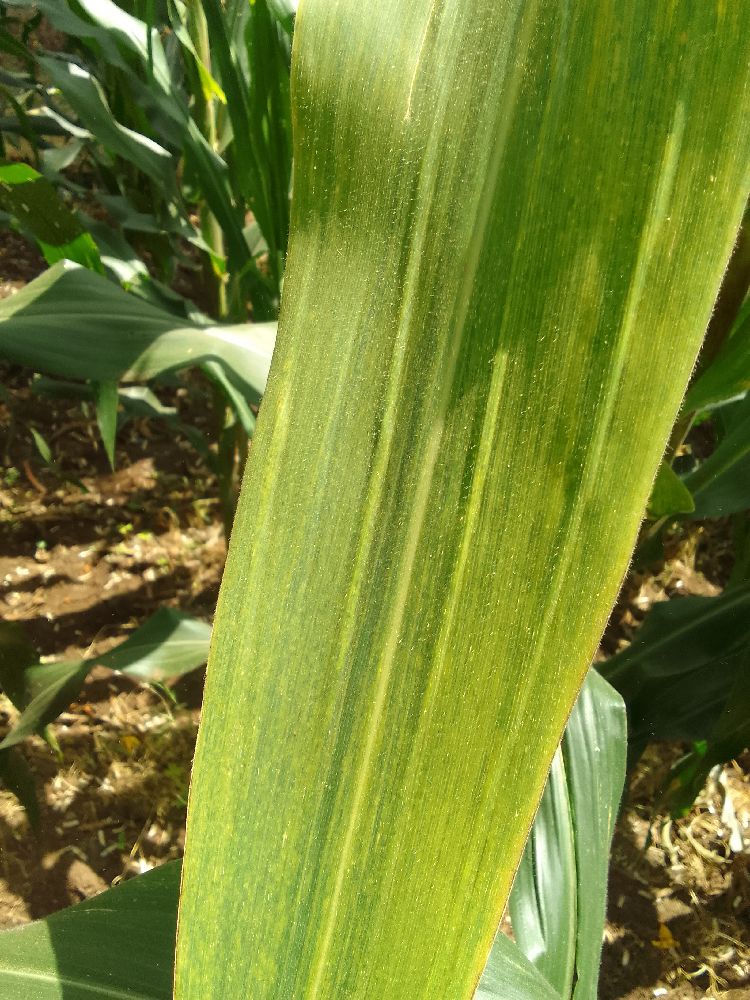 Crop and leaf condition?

maize, maize lethal necrosis
